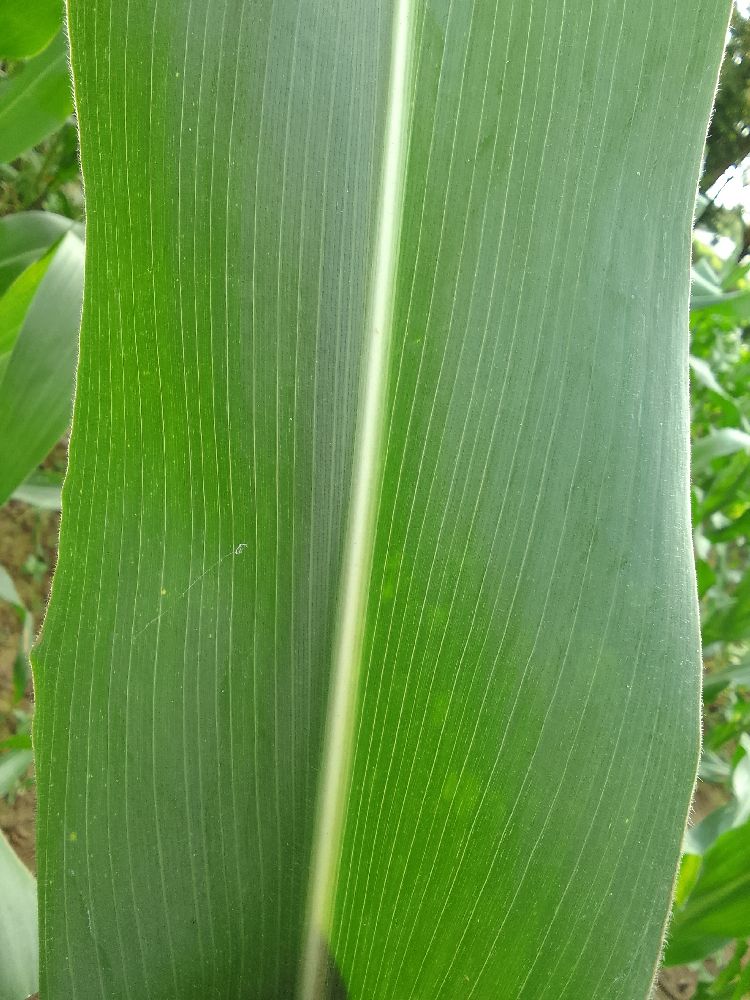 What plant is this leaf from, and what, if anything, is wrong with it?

maize, healthy
